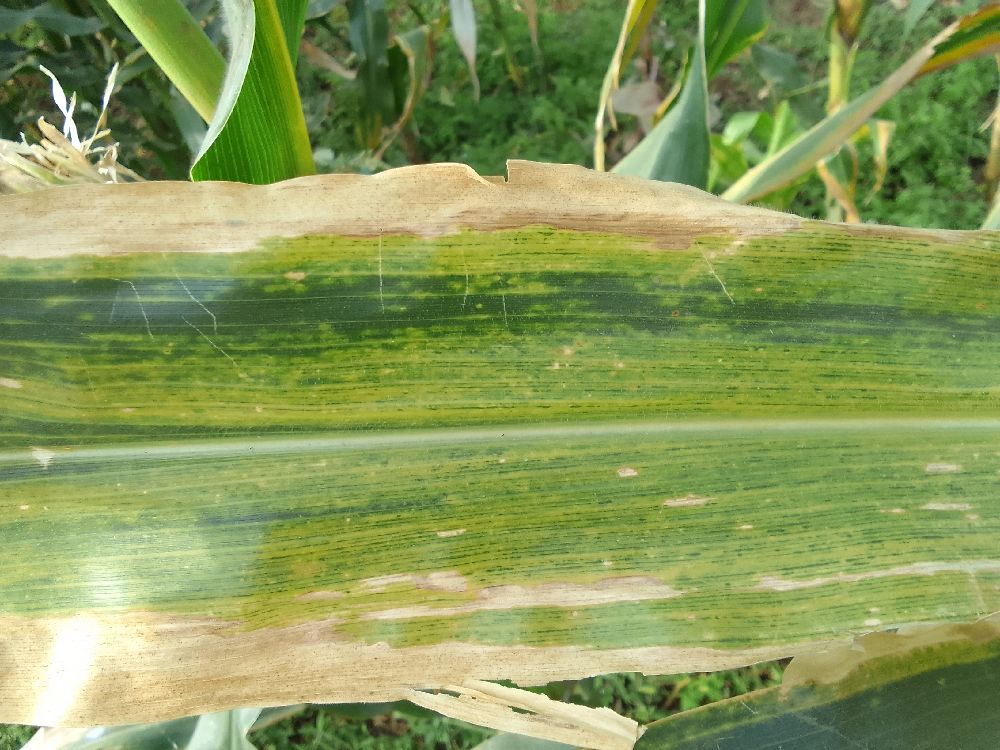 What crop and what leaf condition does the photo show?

maize, maize lethal necrosis
